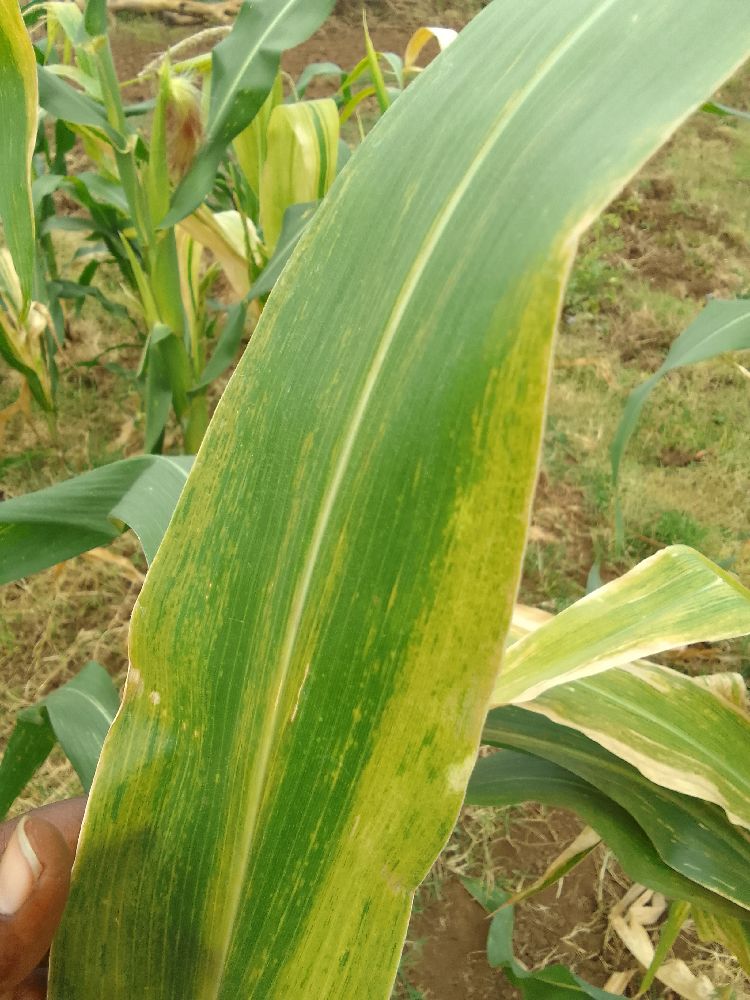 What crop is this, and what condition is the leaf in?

maize, maize lethal necrosis
